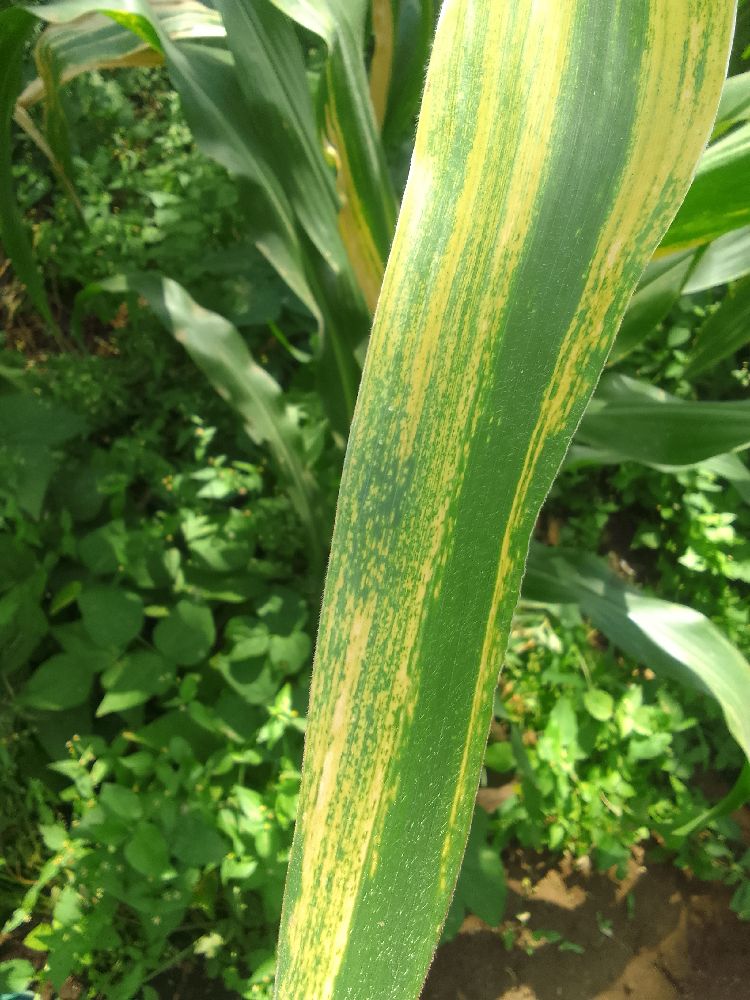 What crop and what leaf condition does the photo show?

maize, maize lethal necrosis
